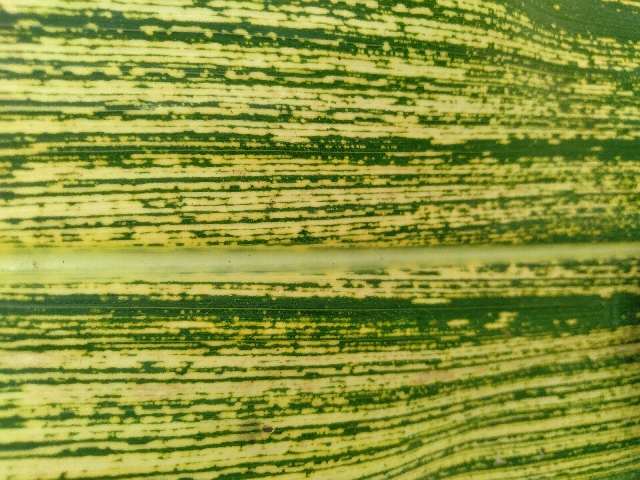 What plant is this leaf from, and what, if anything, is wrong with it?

maize, maize streak virus
